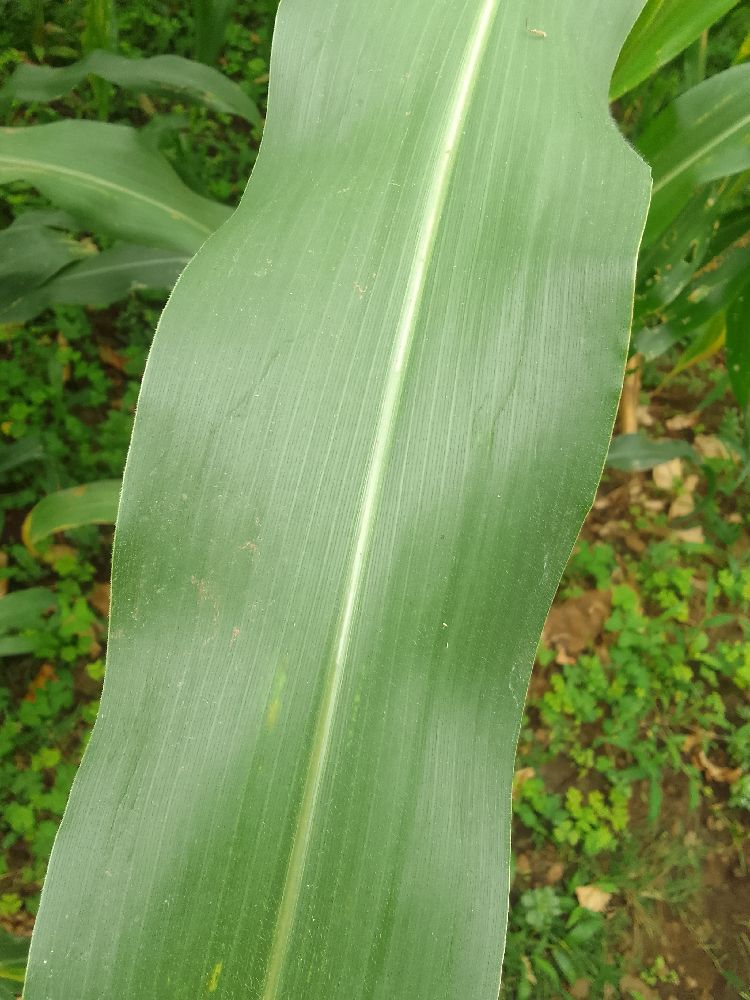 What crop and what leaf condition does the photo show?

maize, healthy
